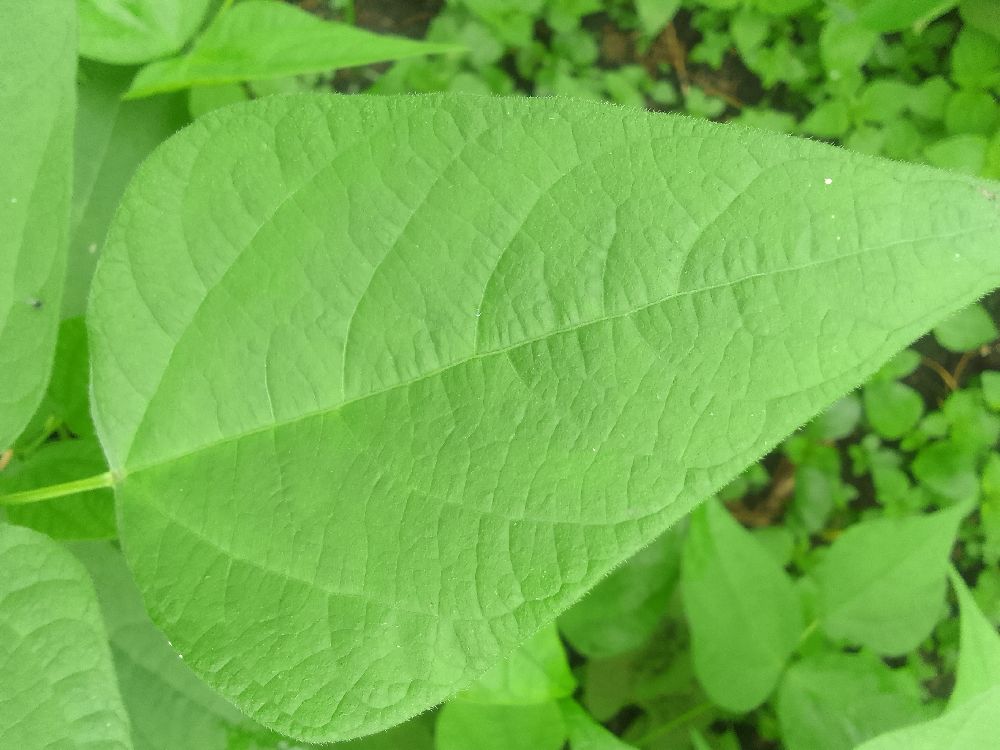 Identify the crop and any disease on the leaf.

common bean, healthy
